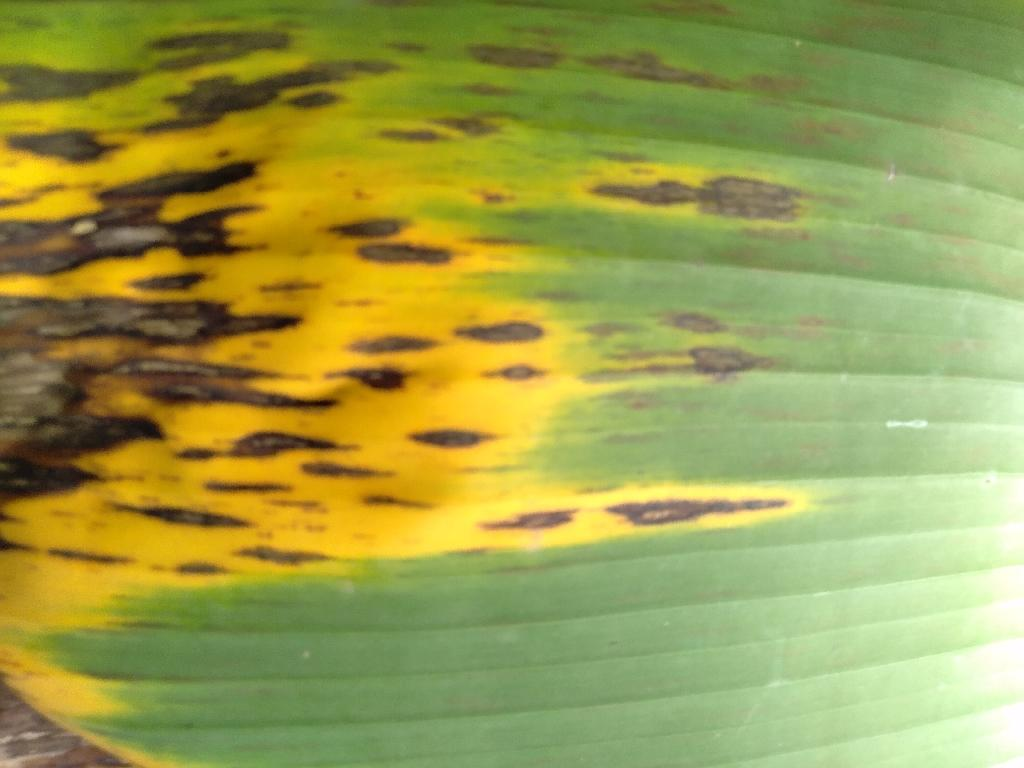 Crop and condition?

banana, black sigatoka
